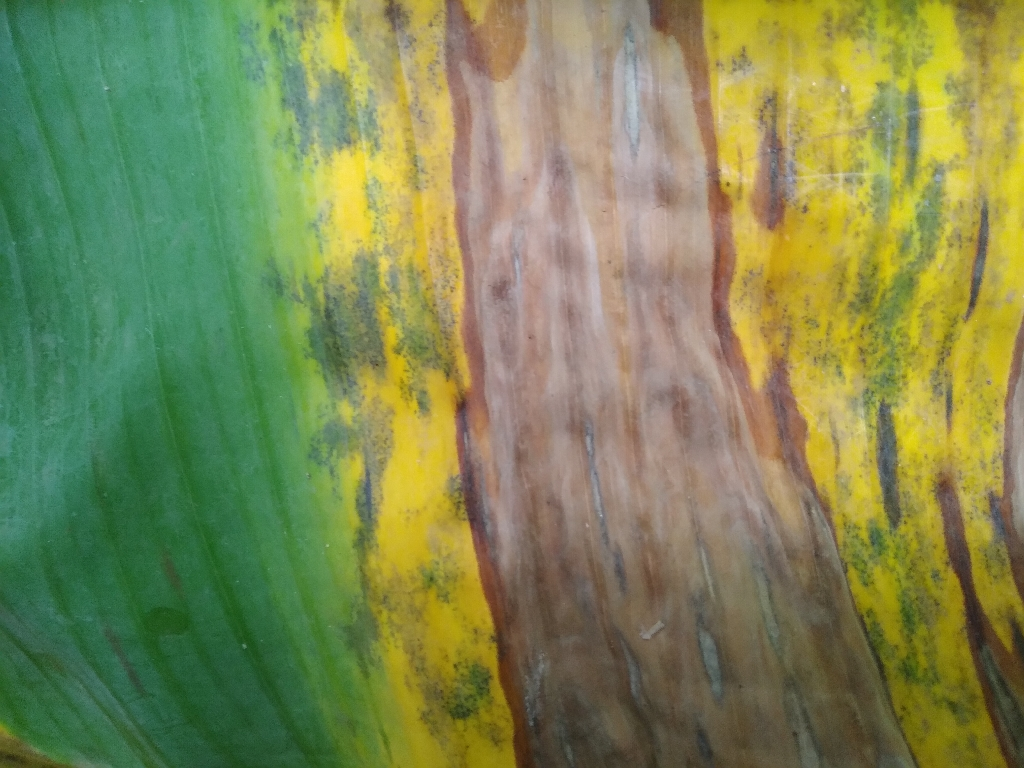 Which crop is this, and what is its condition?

banana, black sigatoka
